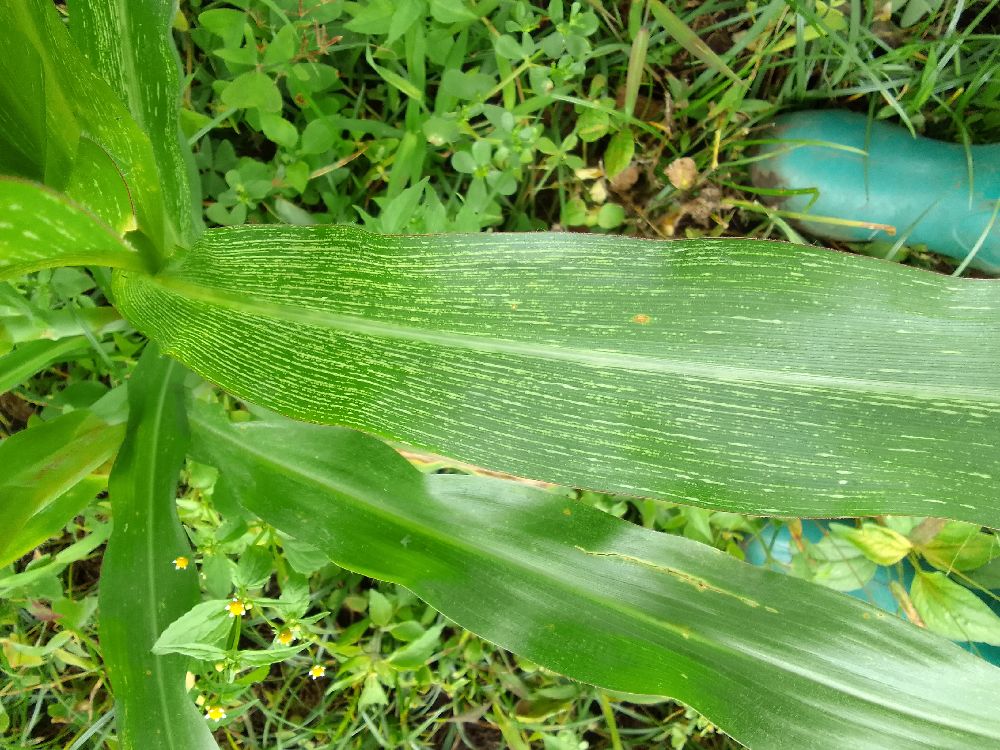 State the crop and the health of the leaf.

maize, maize streak virus
